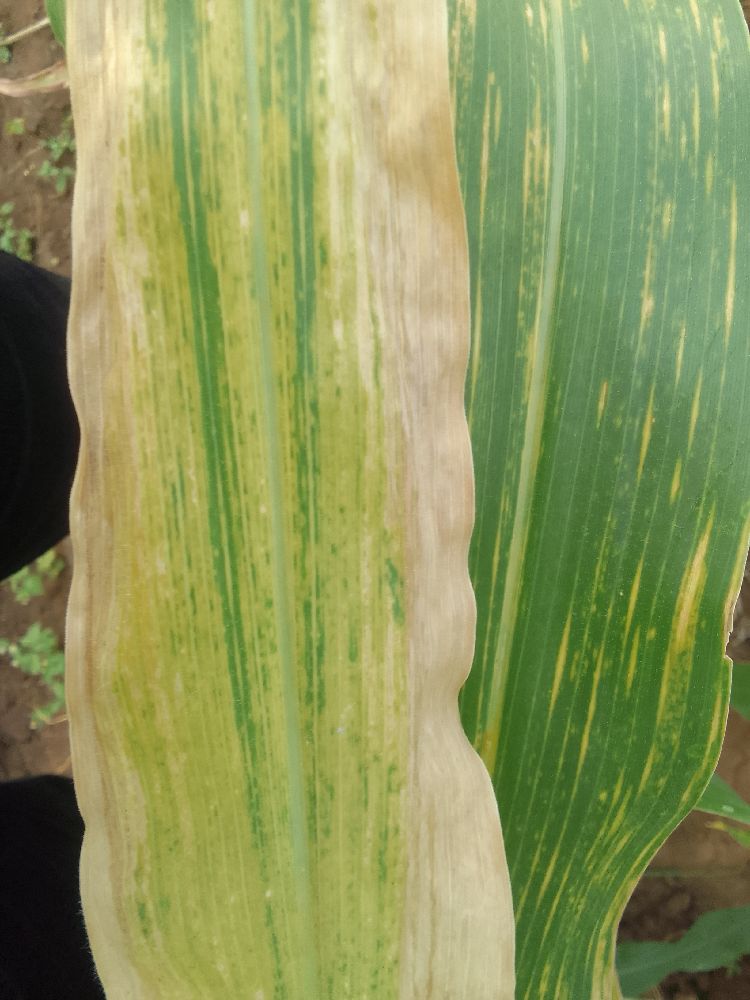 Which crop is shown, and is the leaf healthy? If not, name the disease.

maize, maize lethal necrosis
